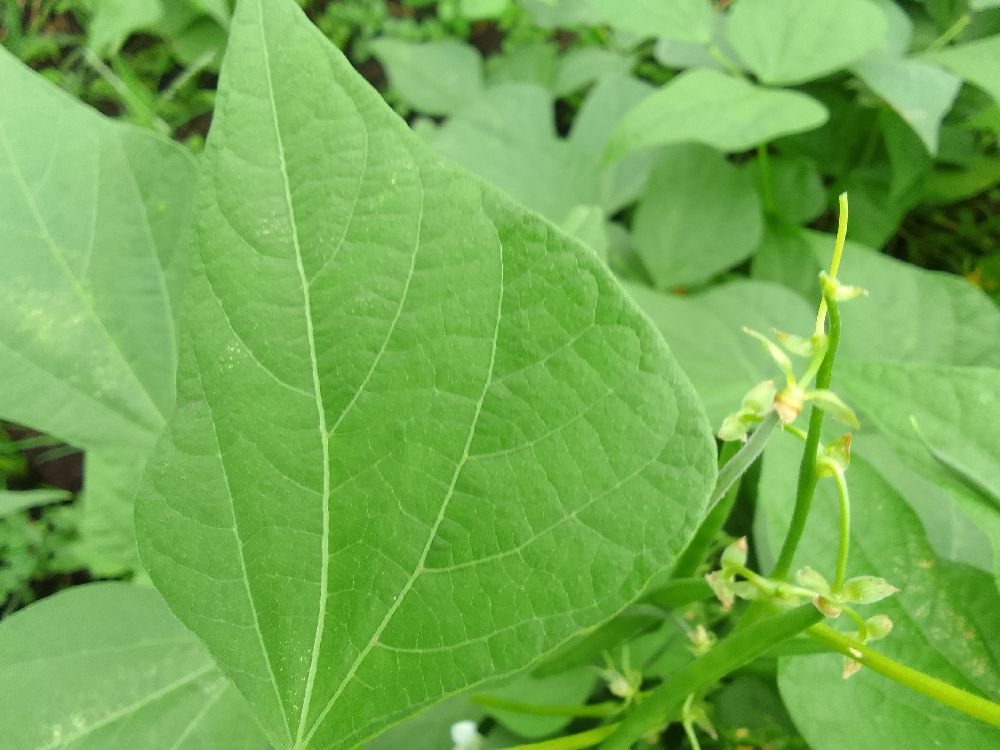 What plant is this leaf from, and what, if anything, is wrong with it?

common bean, healthy
